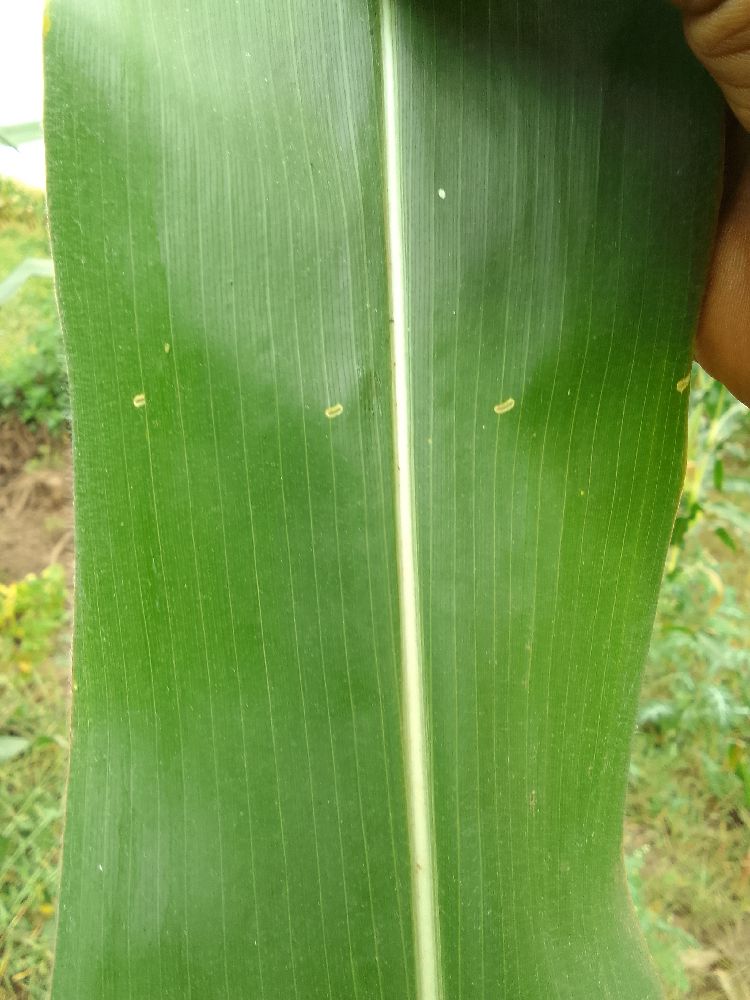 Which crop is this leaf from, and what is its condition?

maize, healthy
